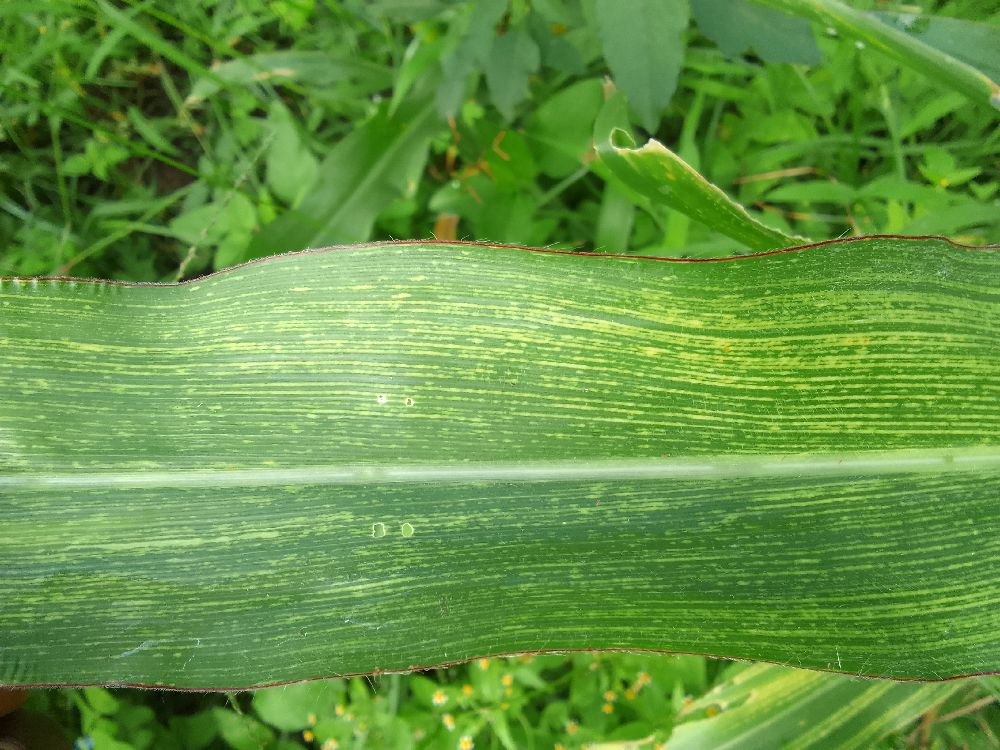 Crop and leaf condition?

maize, maize streak virus
